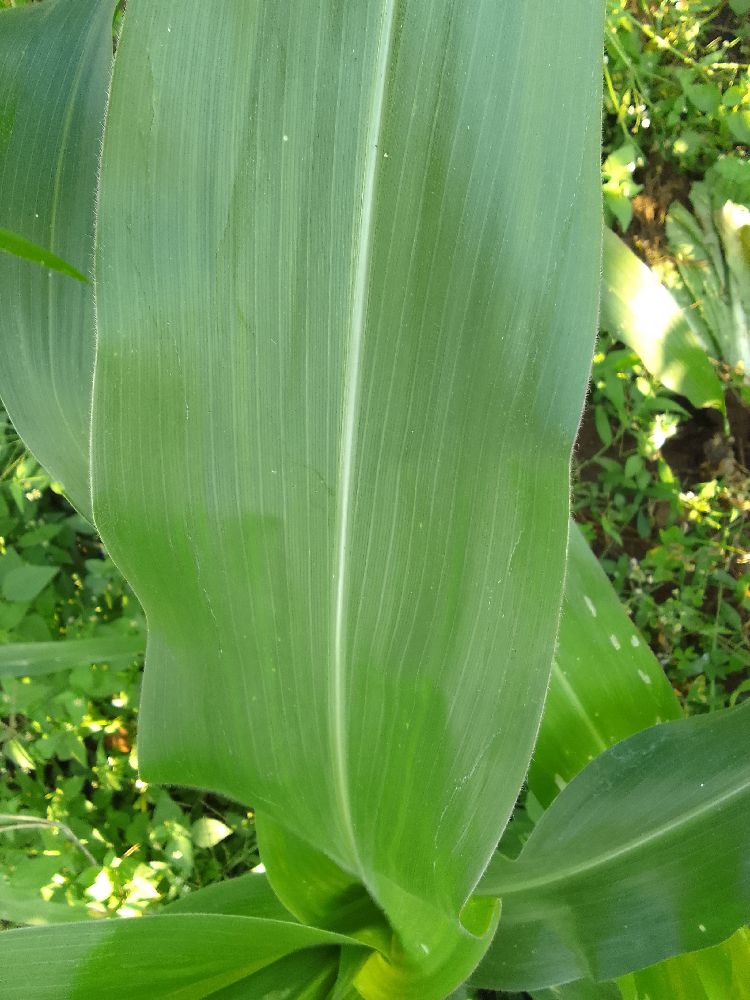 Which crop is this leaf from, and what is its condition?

maize, healthy
